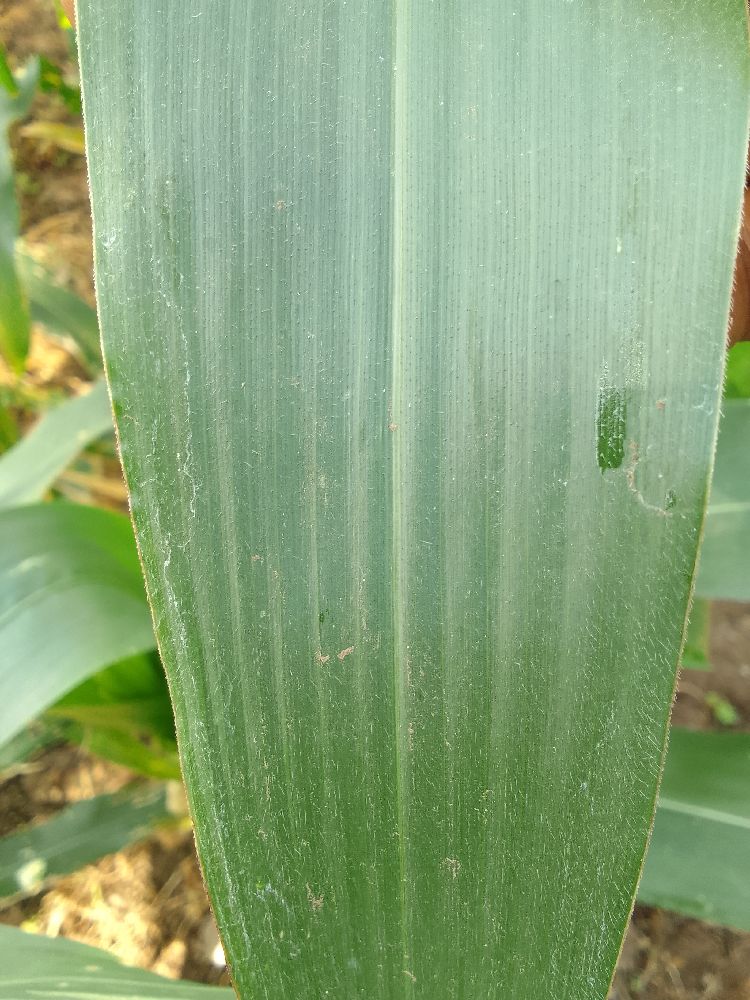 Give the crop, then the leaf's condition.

maize, healthy
